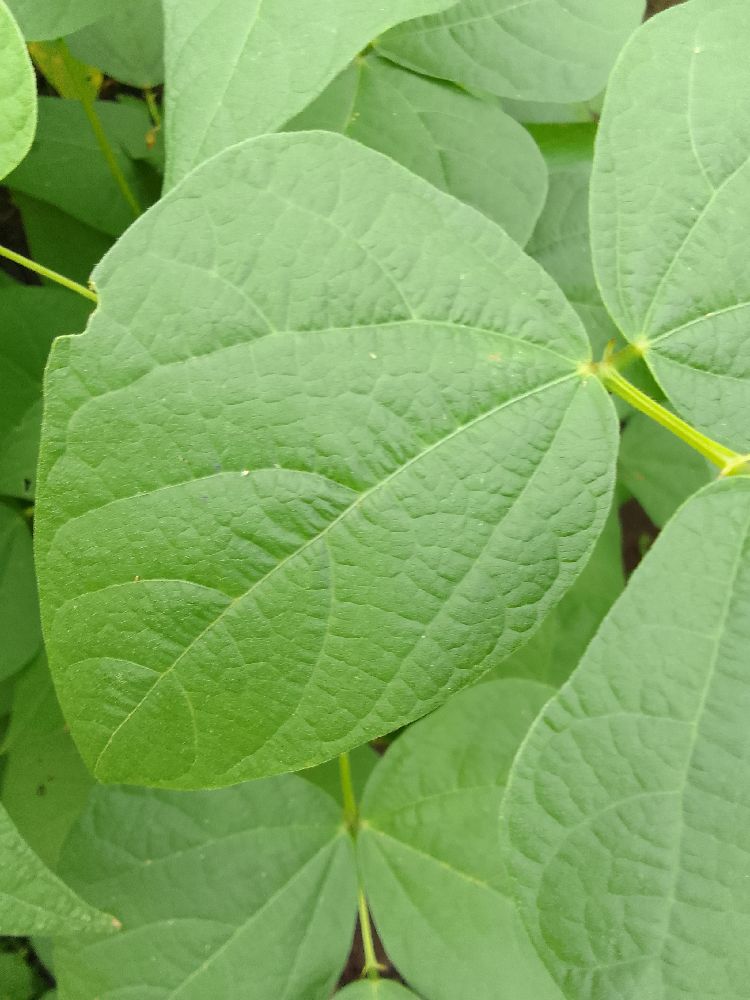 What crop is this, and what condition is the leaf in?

common bean, healthy
